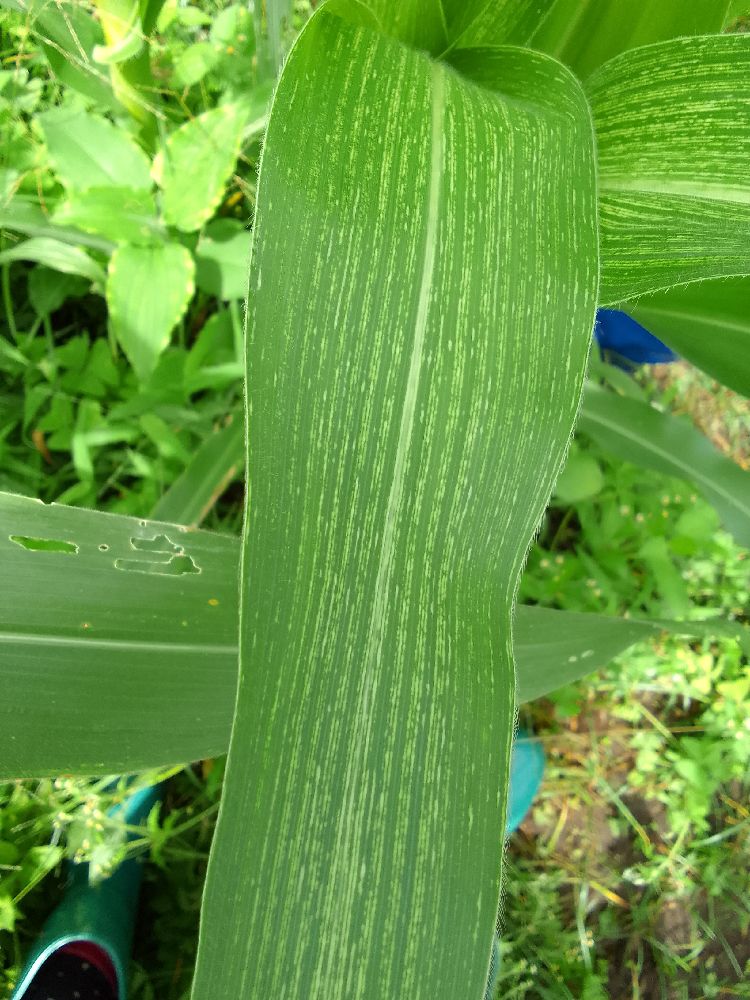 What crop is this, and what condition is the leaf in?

maize, maize streak virus
